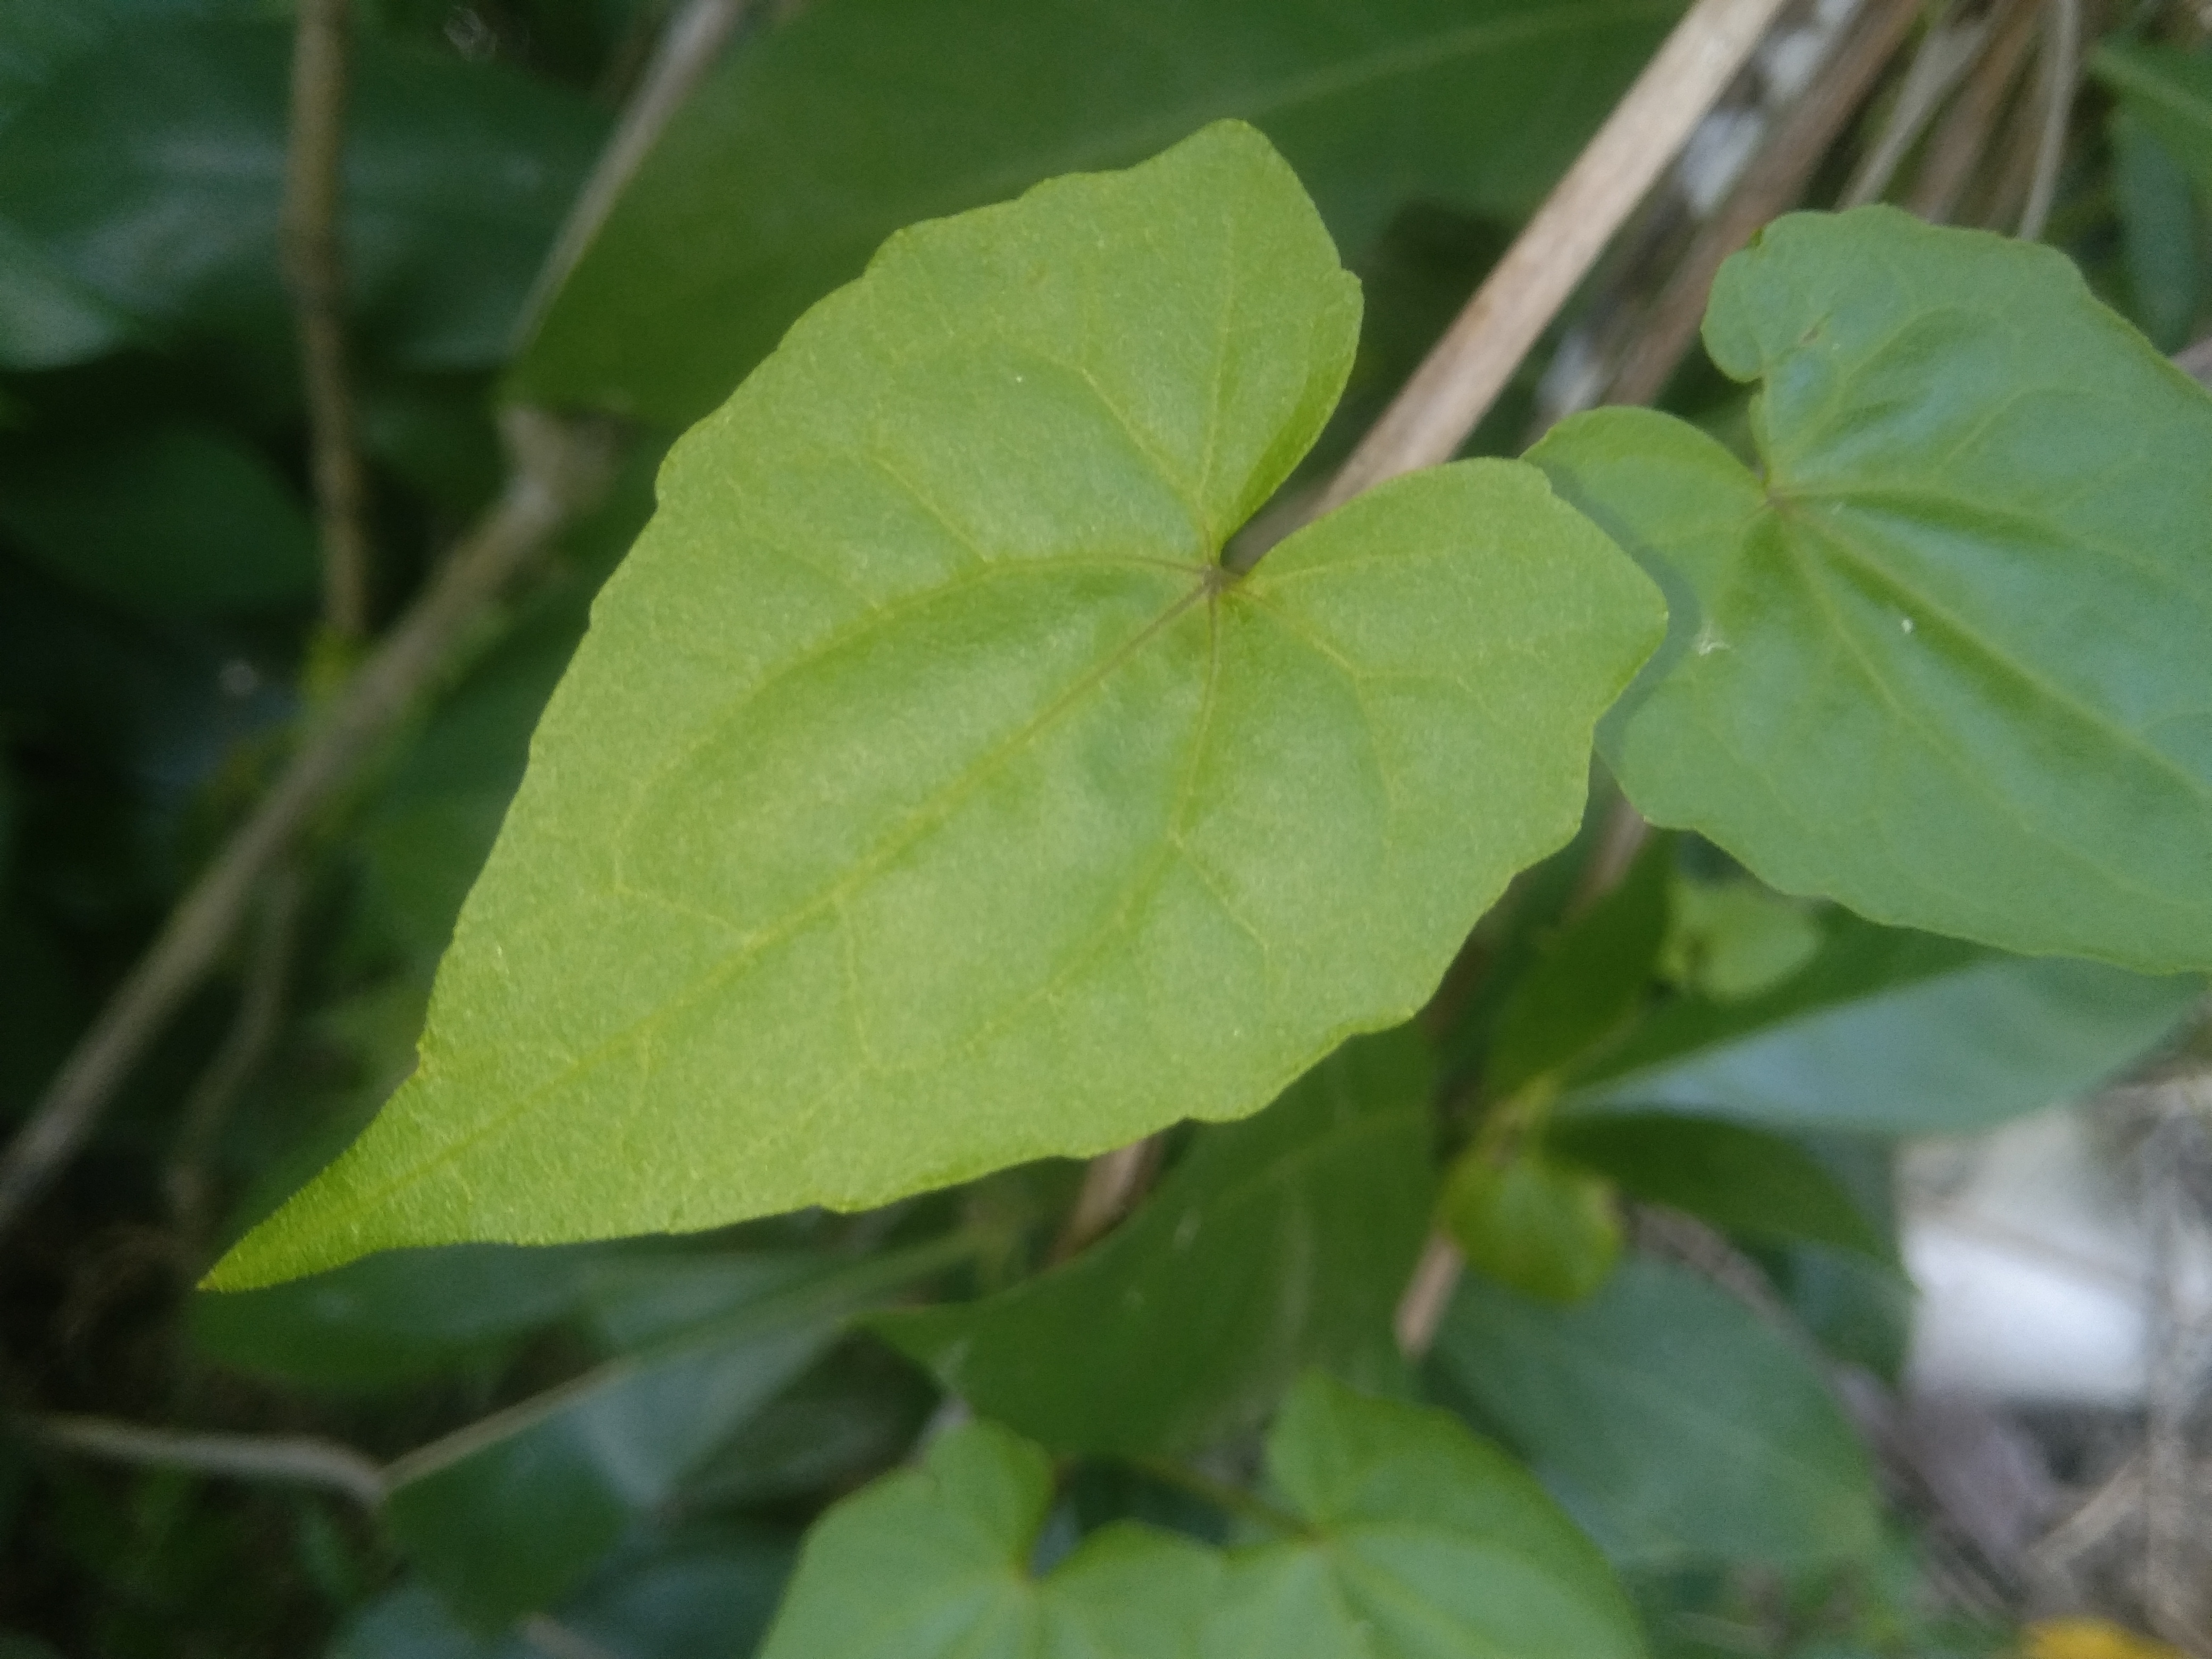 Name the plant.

bitter vine
